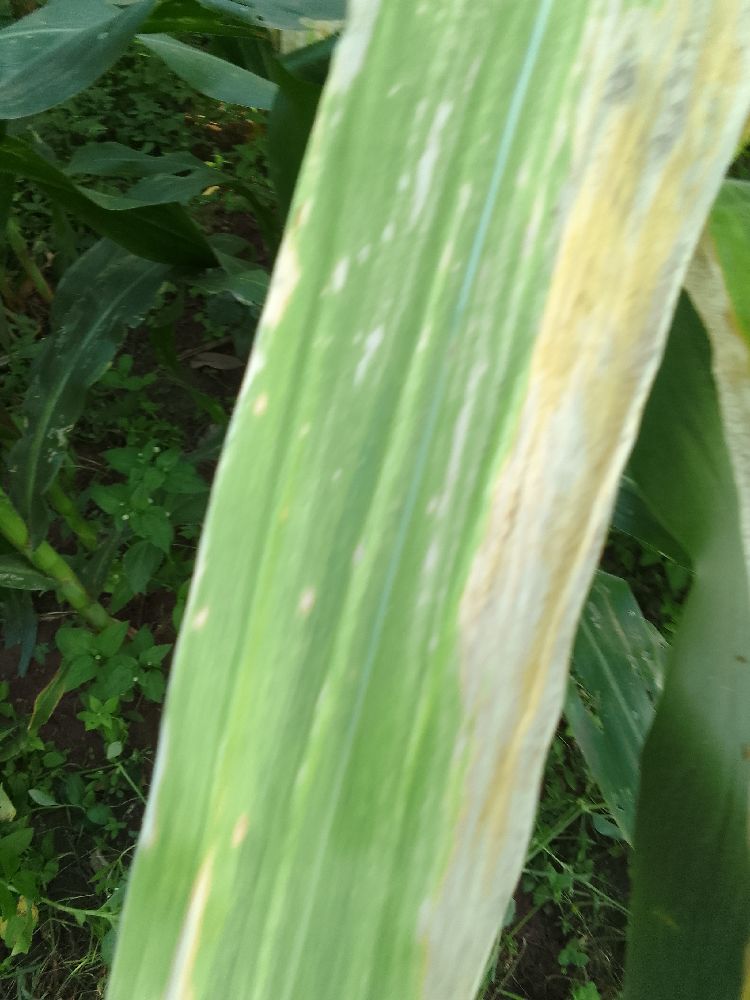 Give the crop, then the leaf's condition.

maize, maize lethal necrosis
